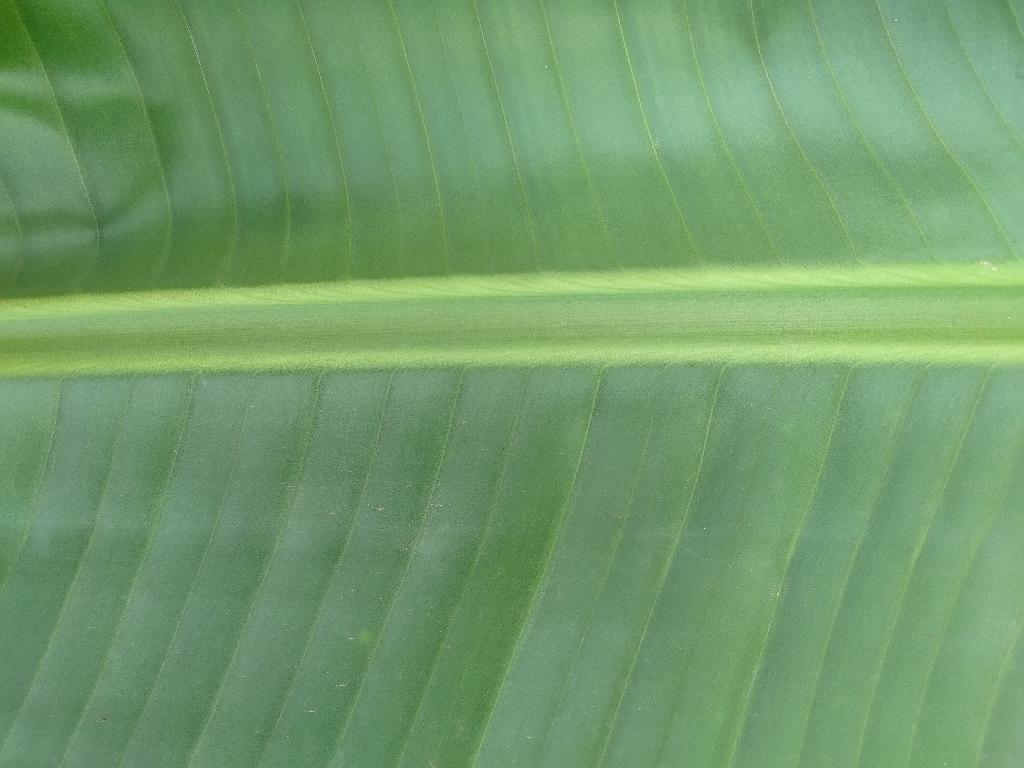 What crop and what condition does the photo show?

banana, healthy
